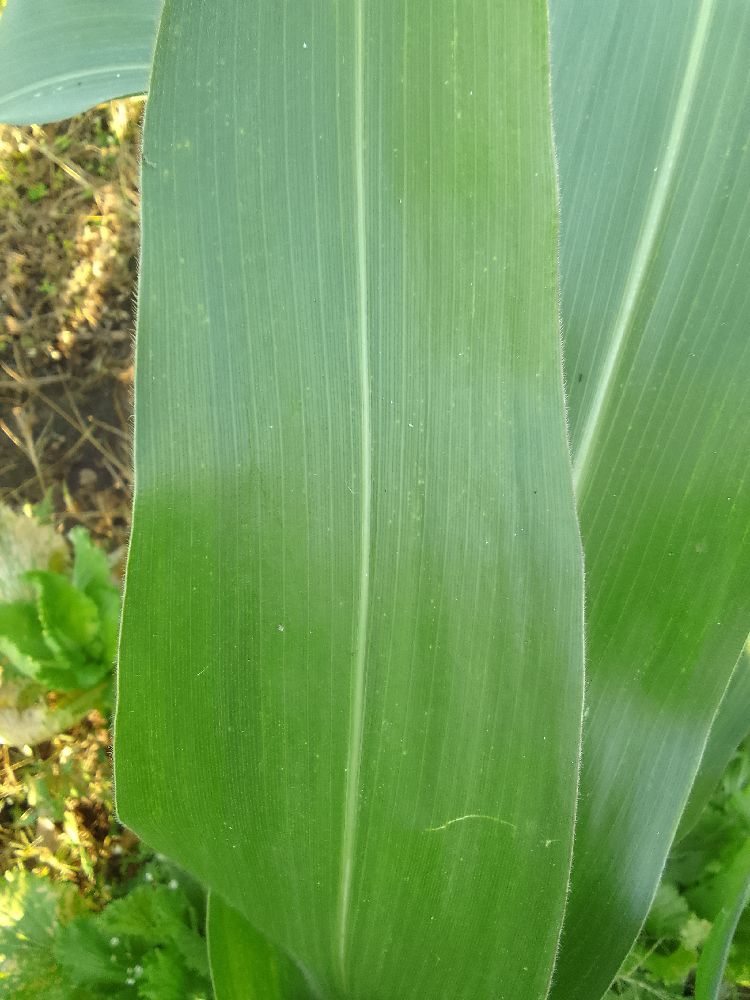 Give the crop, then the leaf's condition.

maize, healthy
